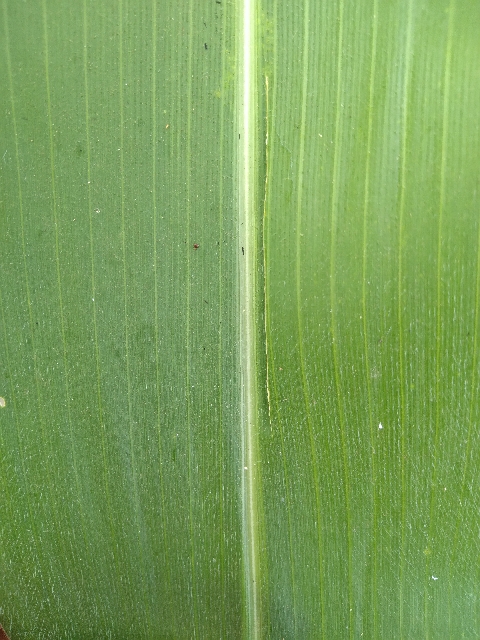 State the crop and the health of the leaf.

maize, healthy
